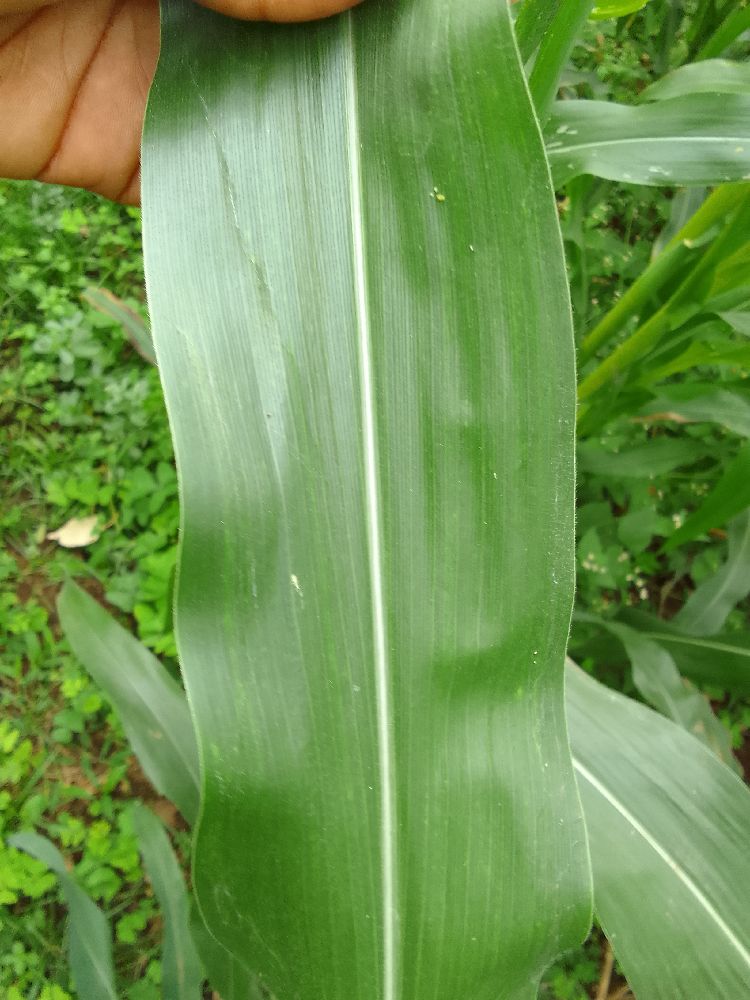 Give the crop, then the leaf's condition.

maize, healthy
